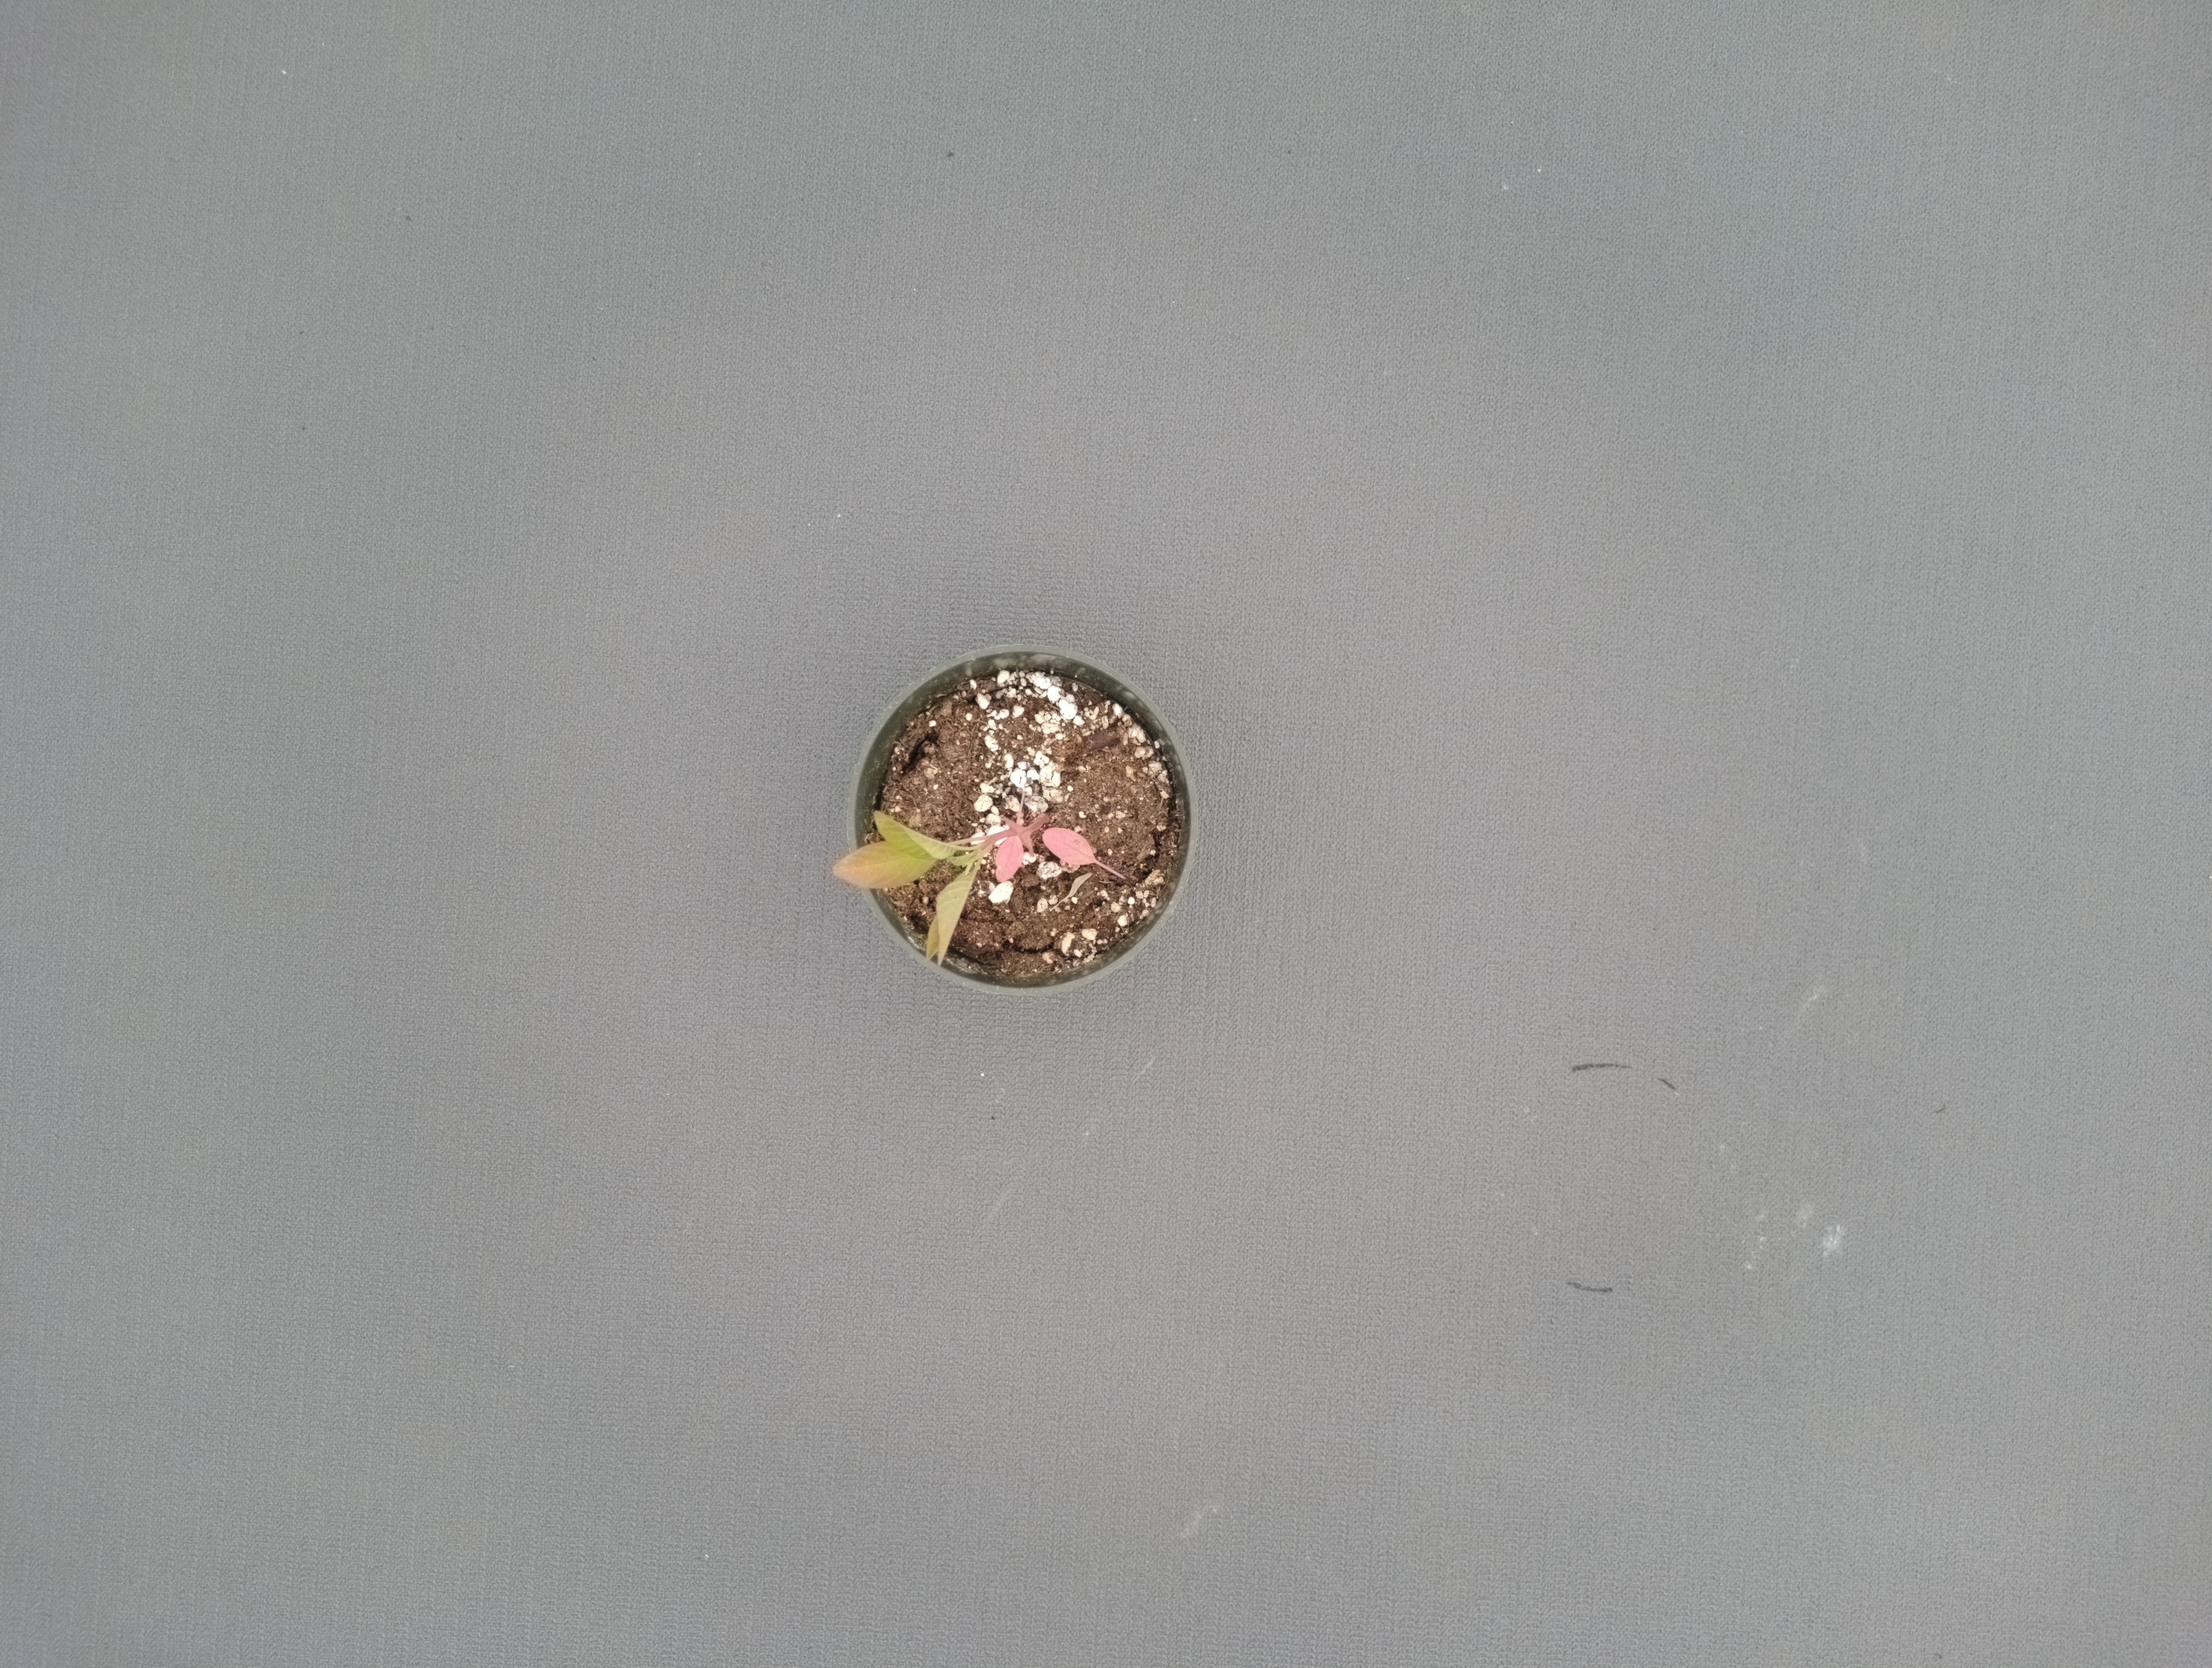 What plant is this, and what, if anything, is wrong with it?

waterhemp, chlorosis only
